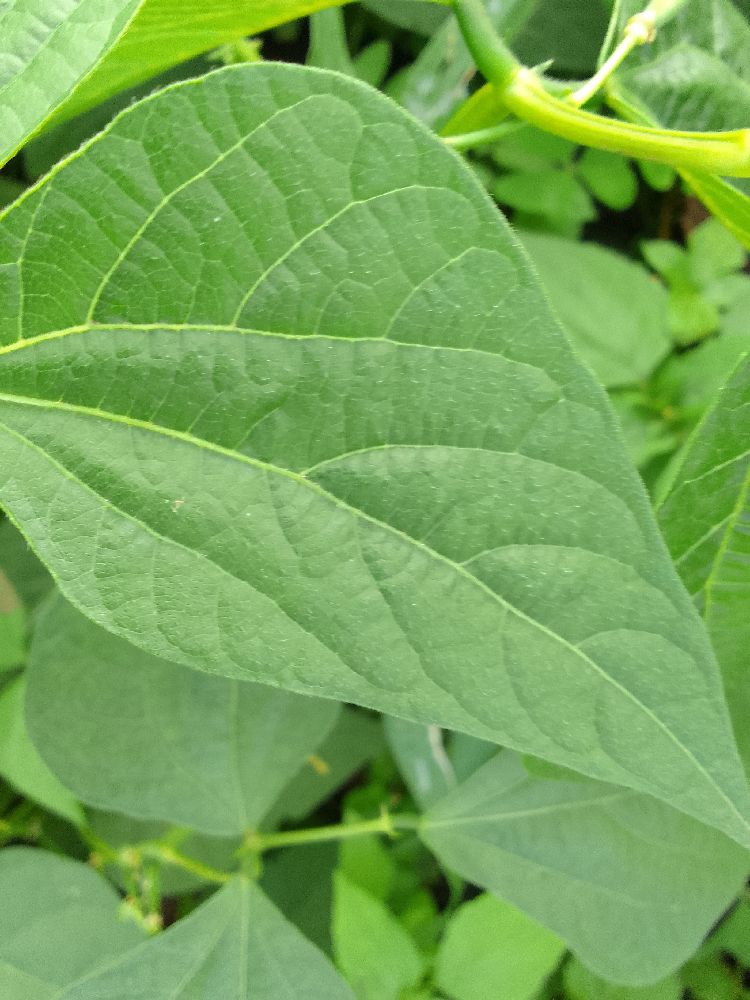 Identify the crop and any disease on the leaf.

common bean, healthy
